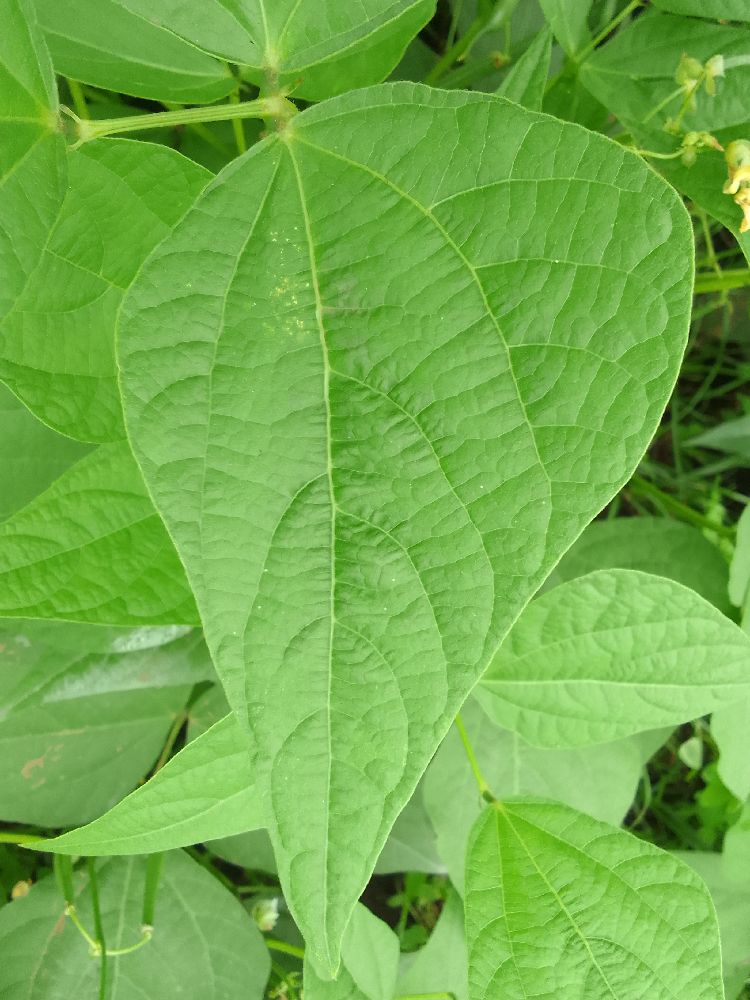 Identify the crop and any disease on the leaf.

common bean, healthy
